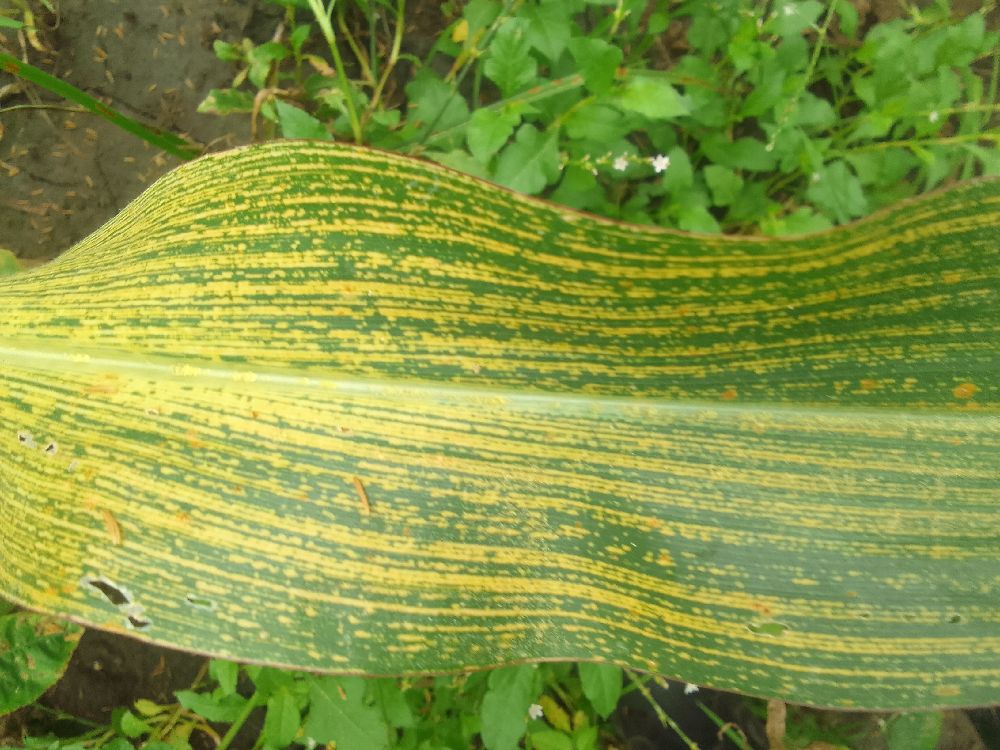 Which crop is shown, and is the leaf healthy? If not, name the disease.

maize, maize streak virus
